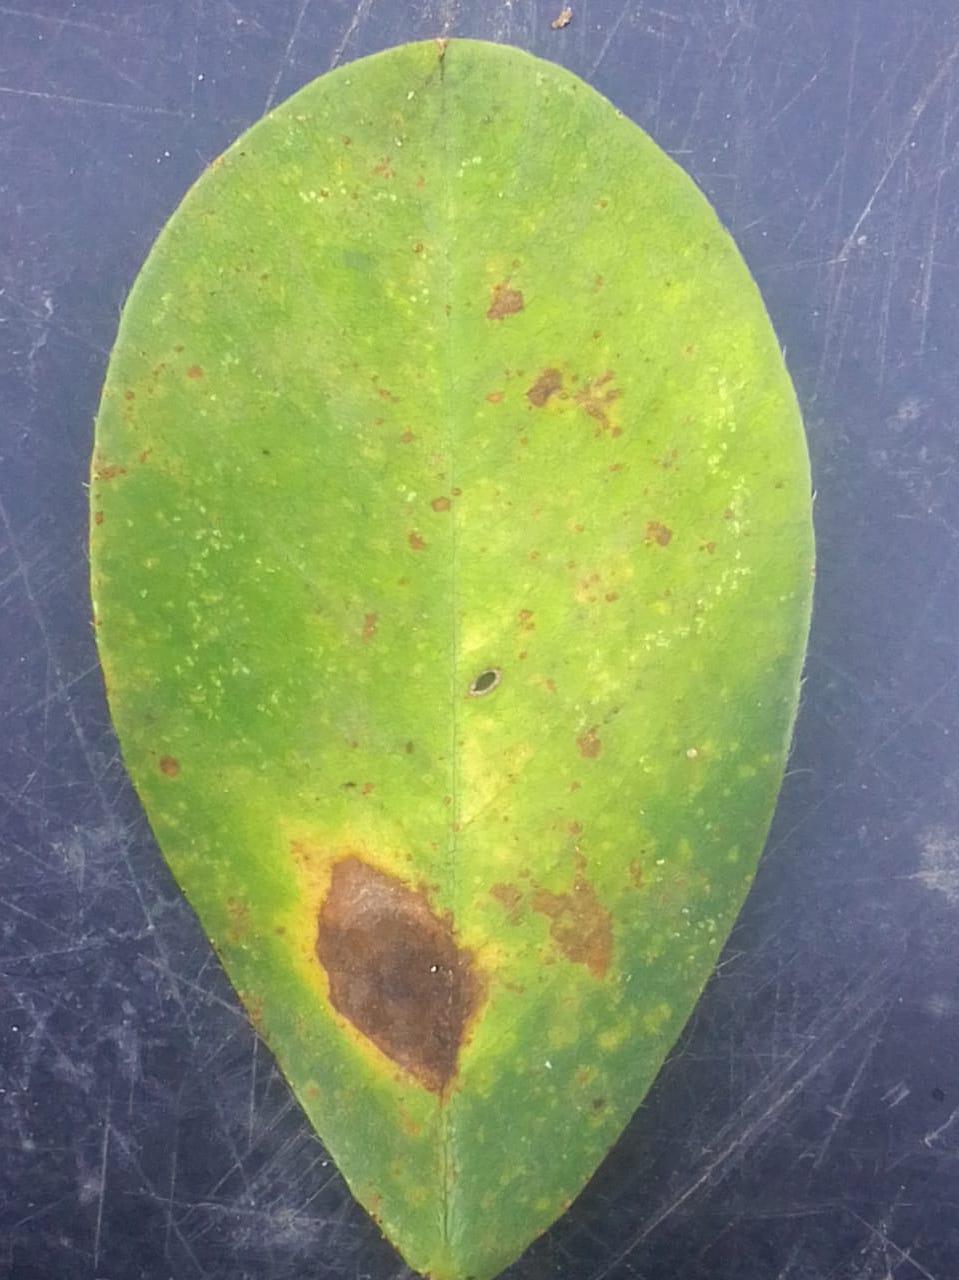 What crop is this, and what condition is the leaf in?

peanut, passalora arachidicola
